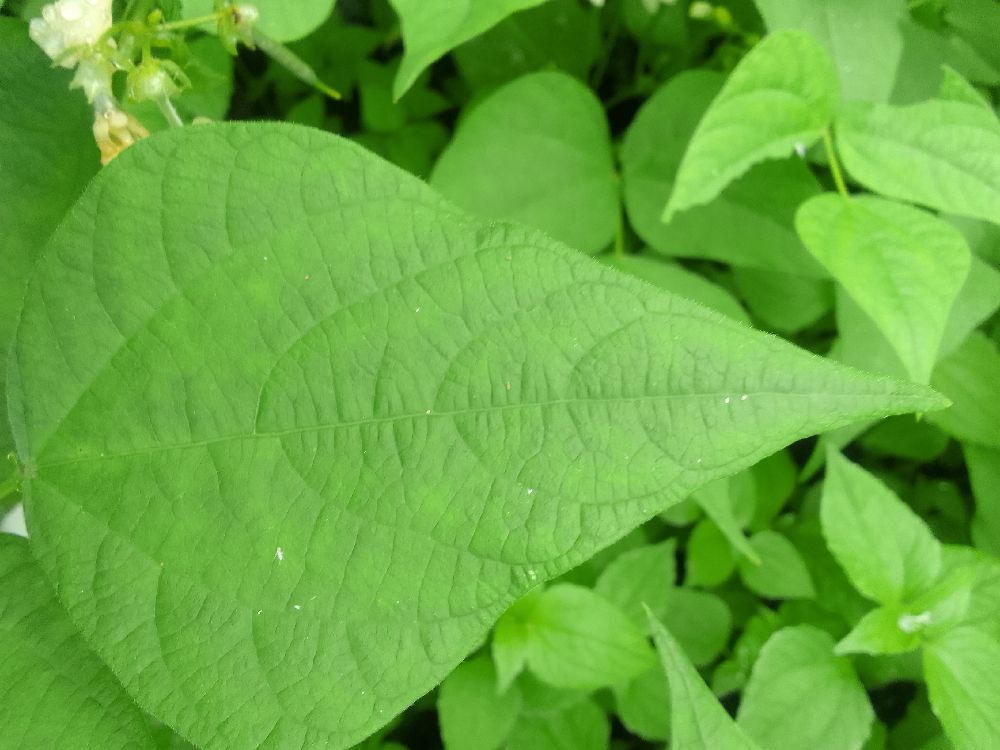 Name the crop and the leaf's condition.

common bean, healthy
